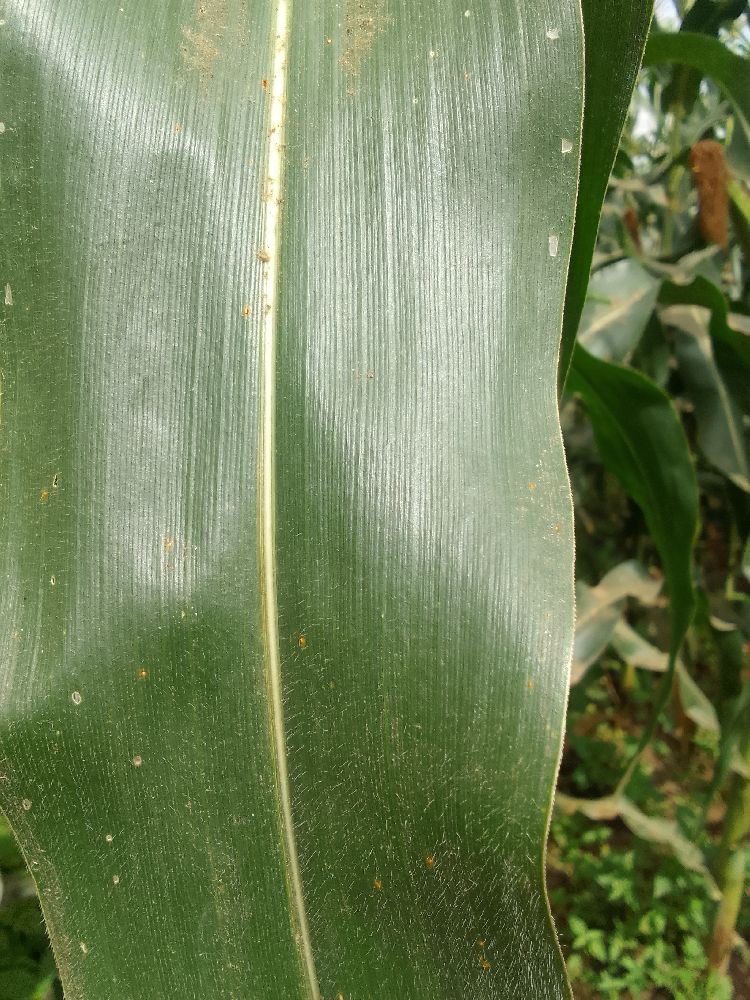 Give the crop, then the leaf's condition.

maize, healthy
